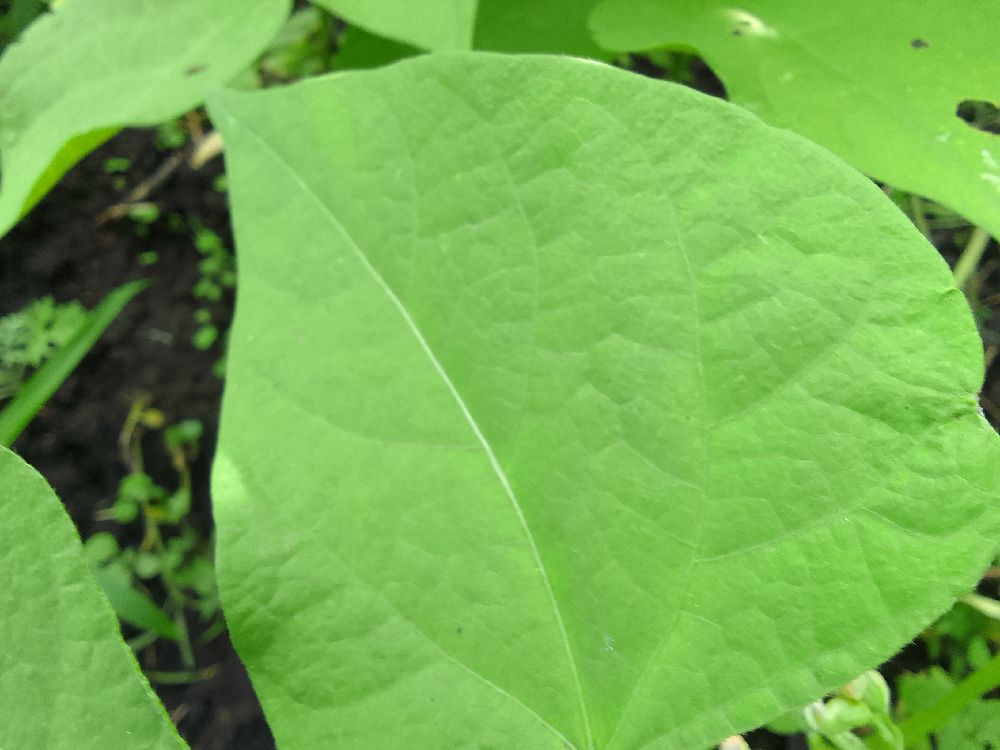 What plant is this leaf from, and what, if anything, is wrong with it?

common bean, healthy
